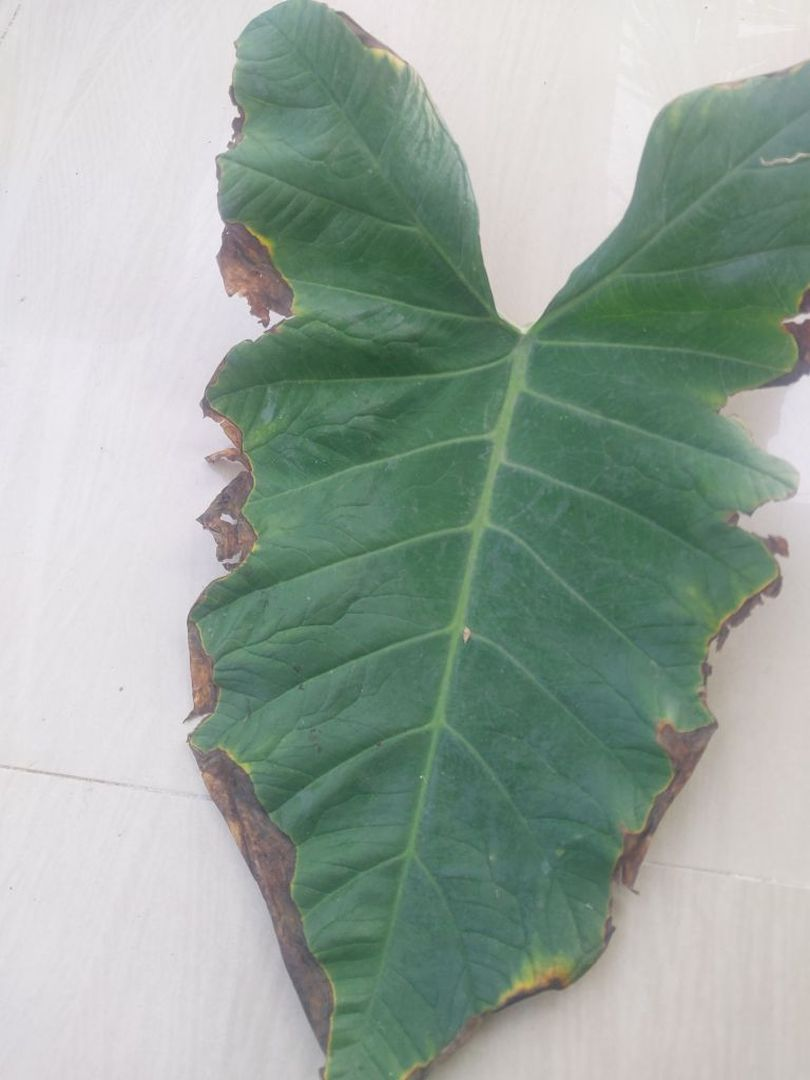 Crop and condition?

taro, leaf blight
